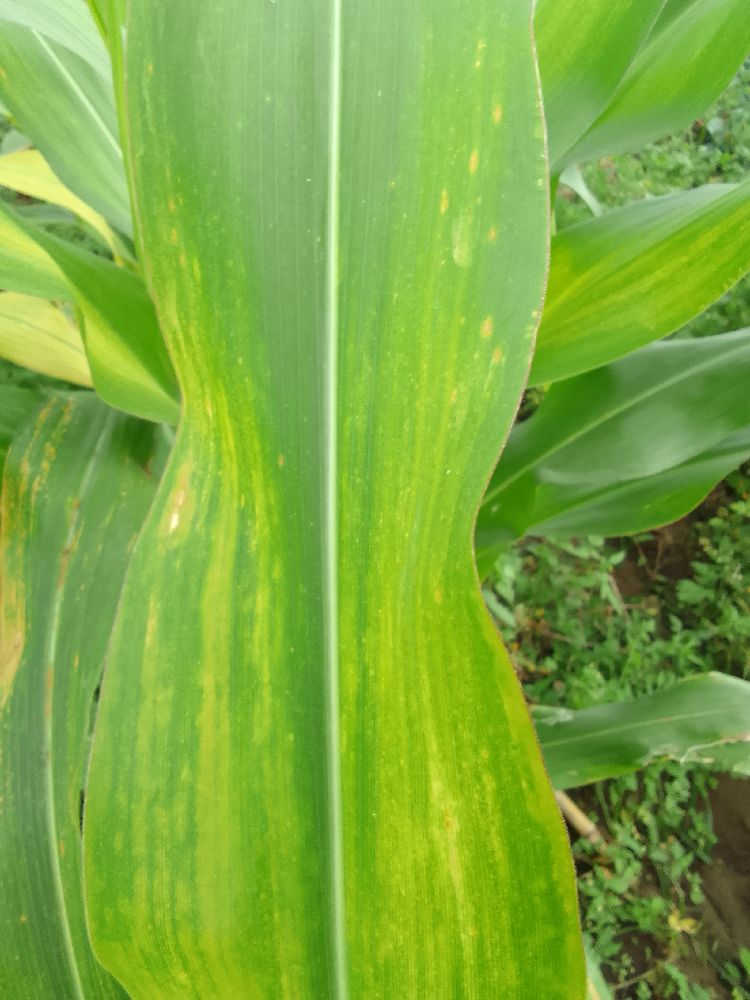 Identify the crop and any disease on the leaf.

maize, maize lethal necrosis
